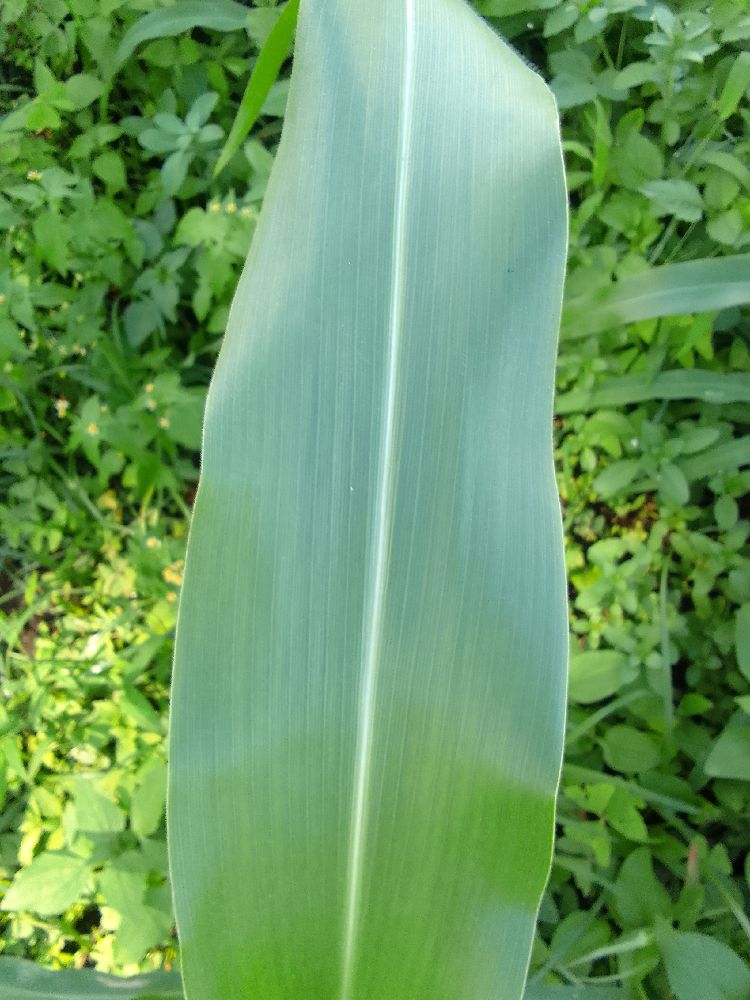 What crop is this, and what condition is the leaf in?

maize, healthy
